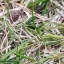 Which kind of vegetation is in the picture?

grass
